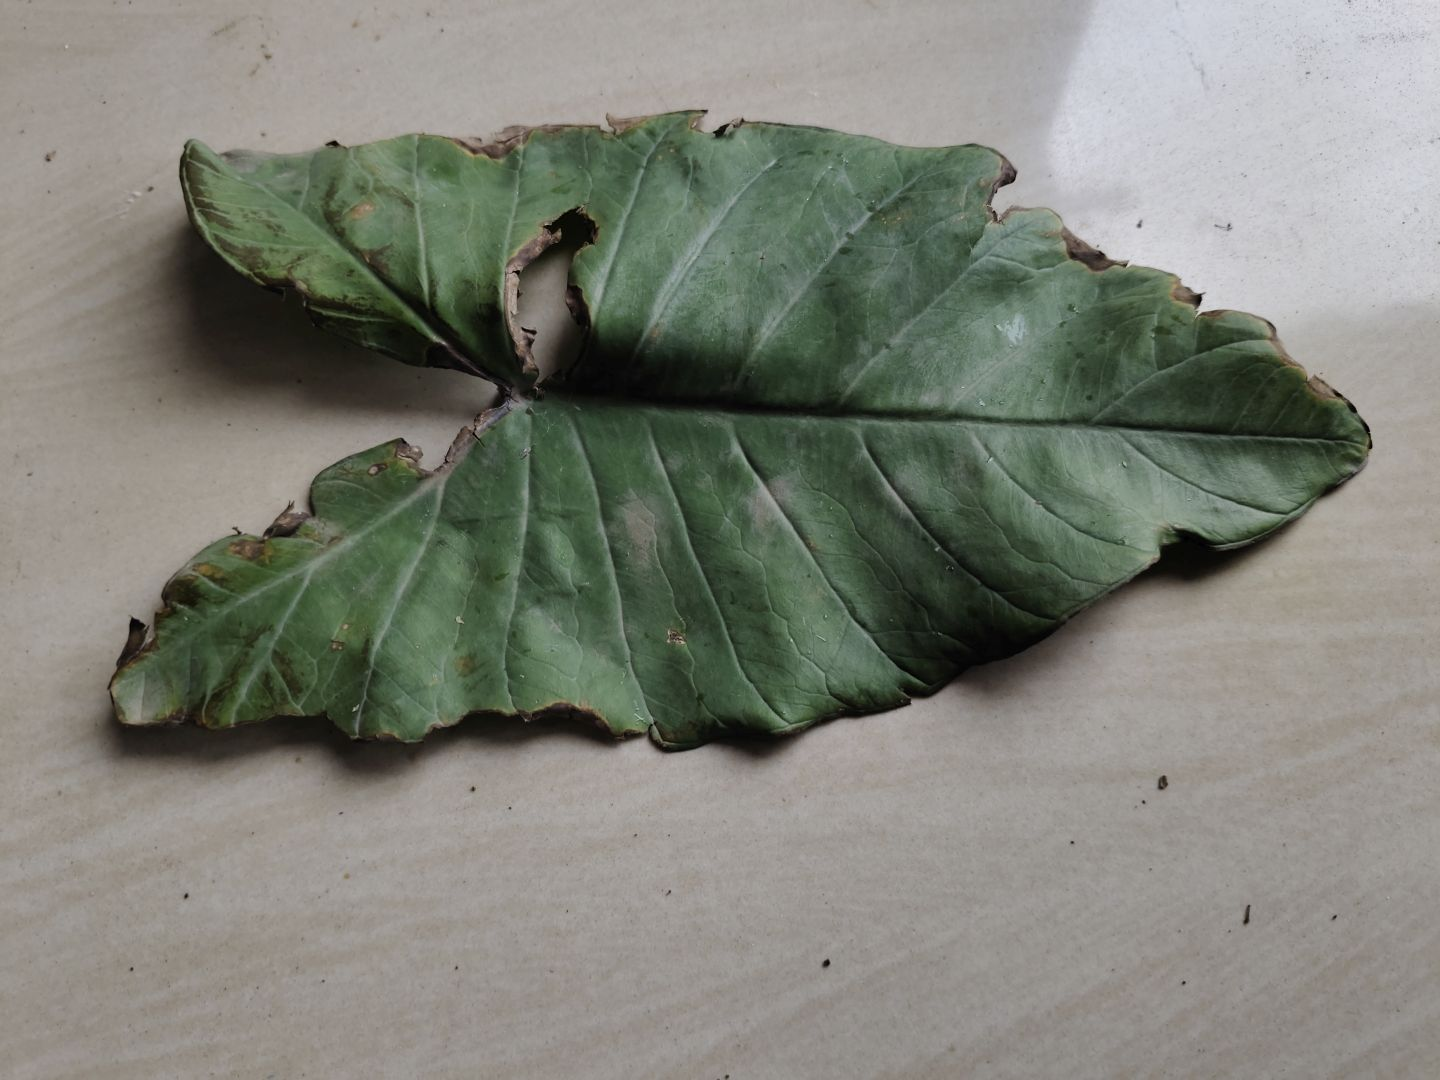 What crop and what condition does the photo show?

taro, leaf blight
